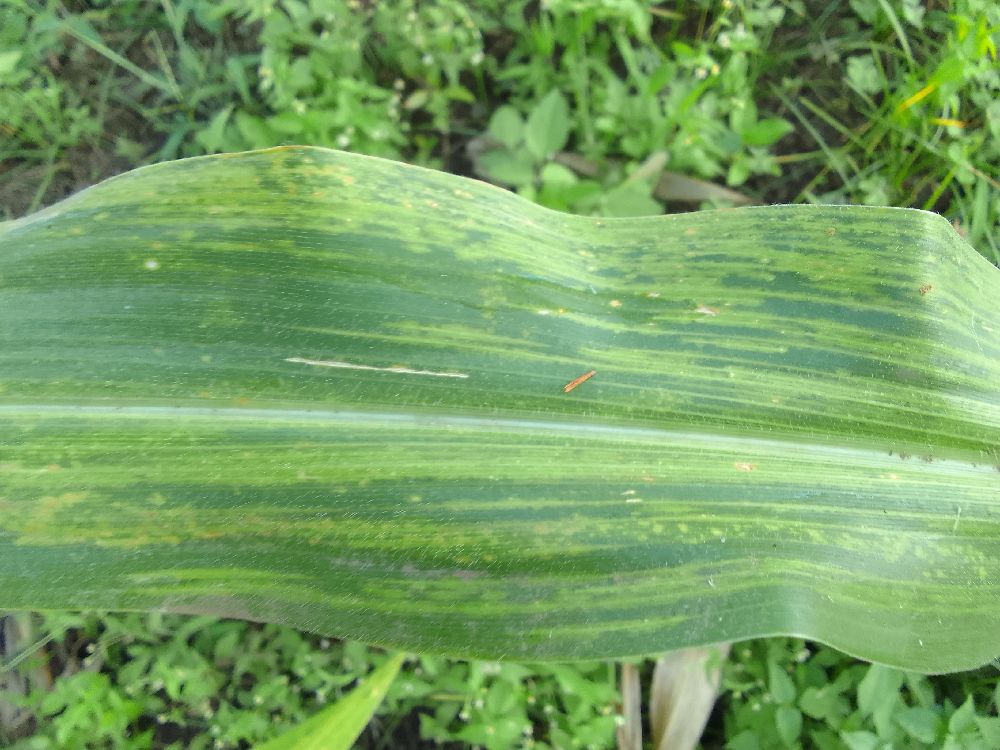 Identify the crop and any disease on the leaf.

maize, maize lethal necrosis
